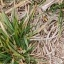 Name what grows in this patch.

grass
